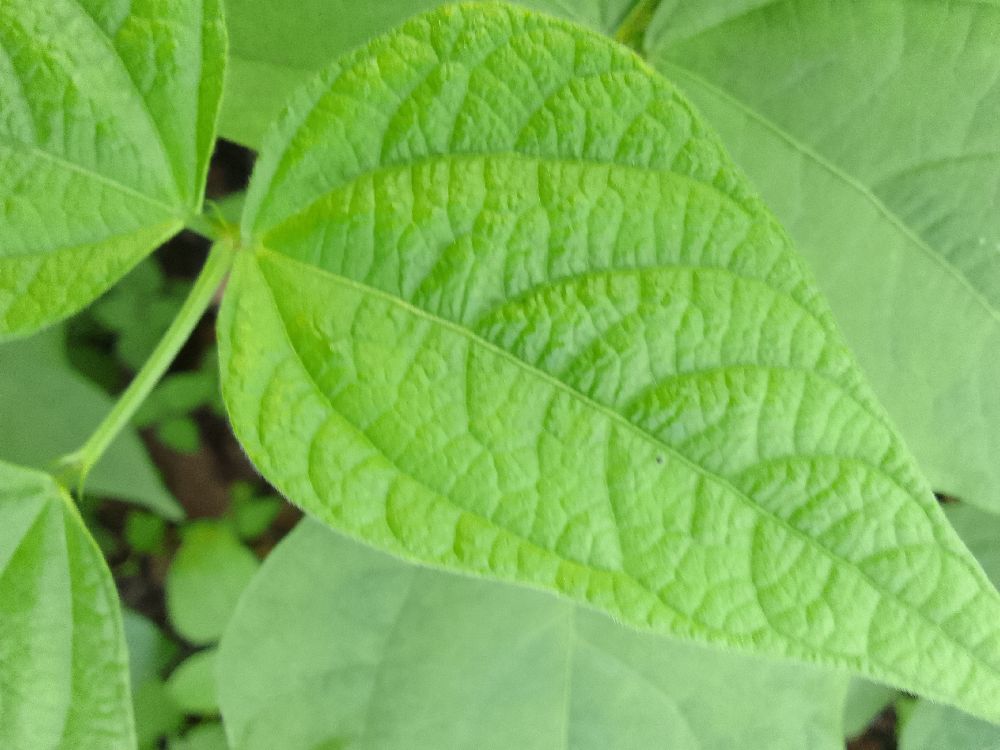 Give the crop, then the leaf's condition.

common bean, healthy
